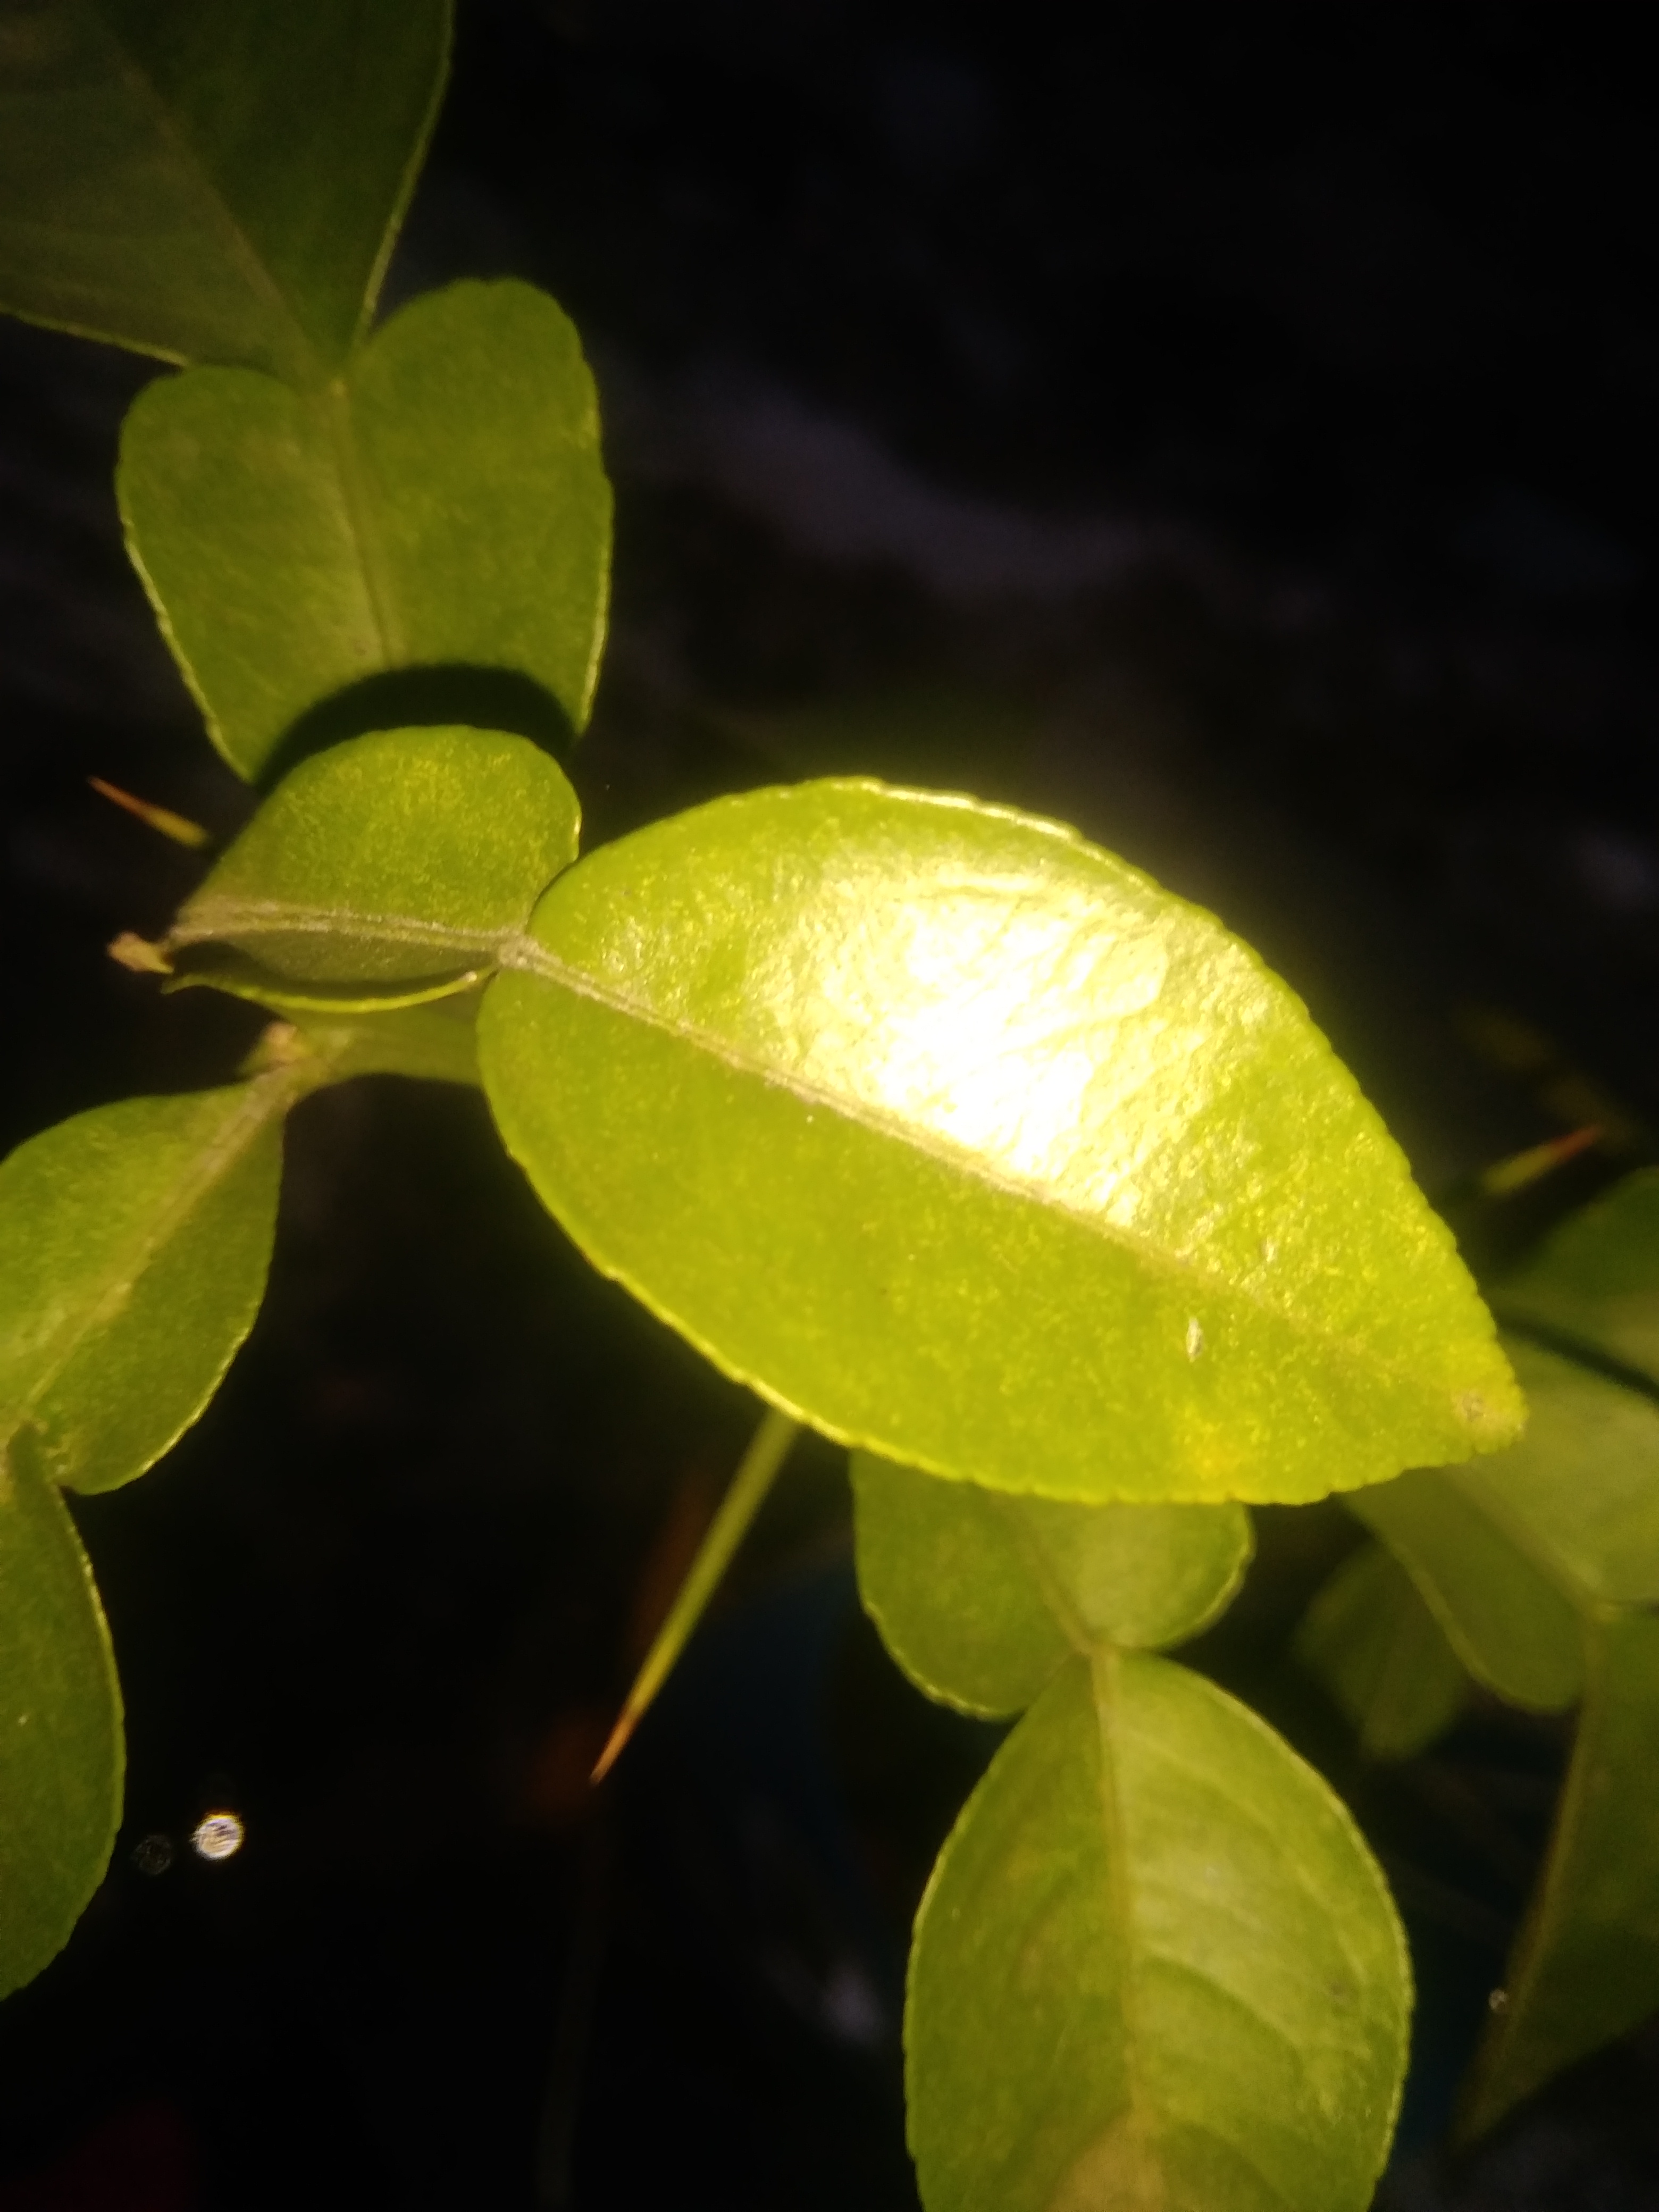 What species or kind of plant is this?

lemon
